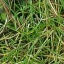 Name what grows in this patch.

grass
